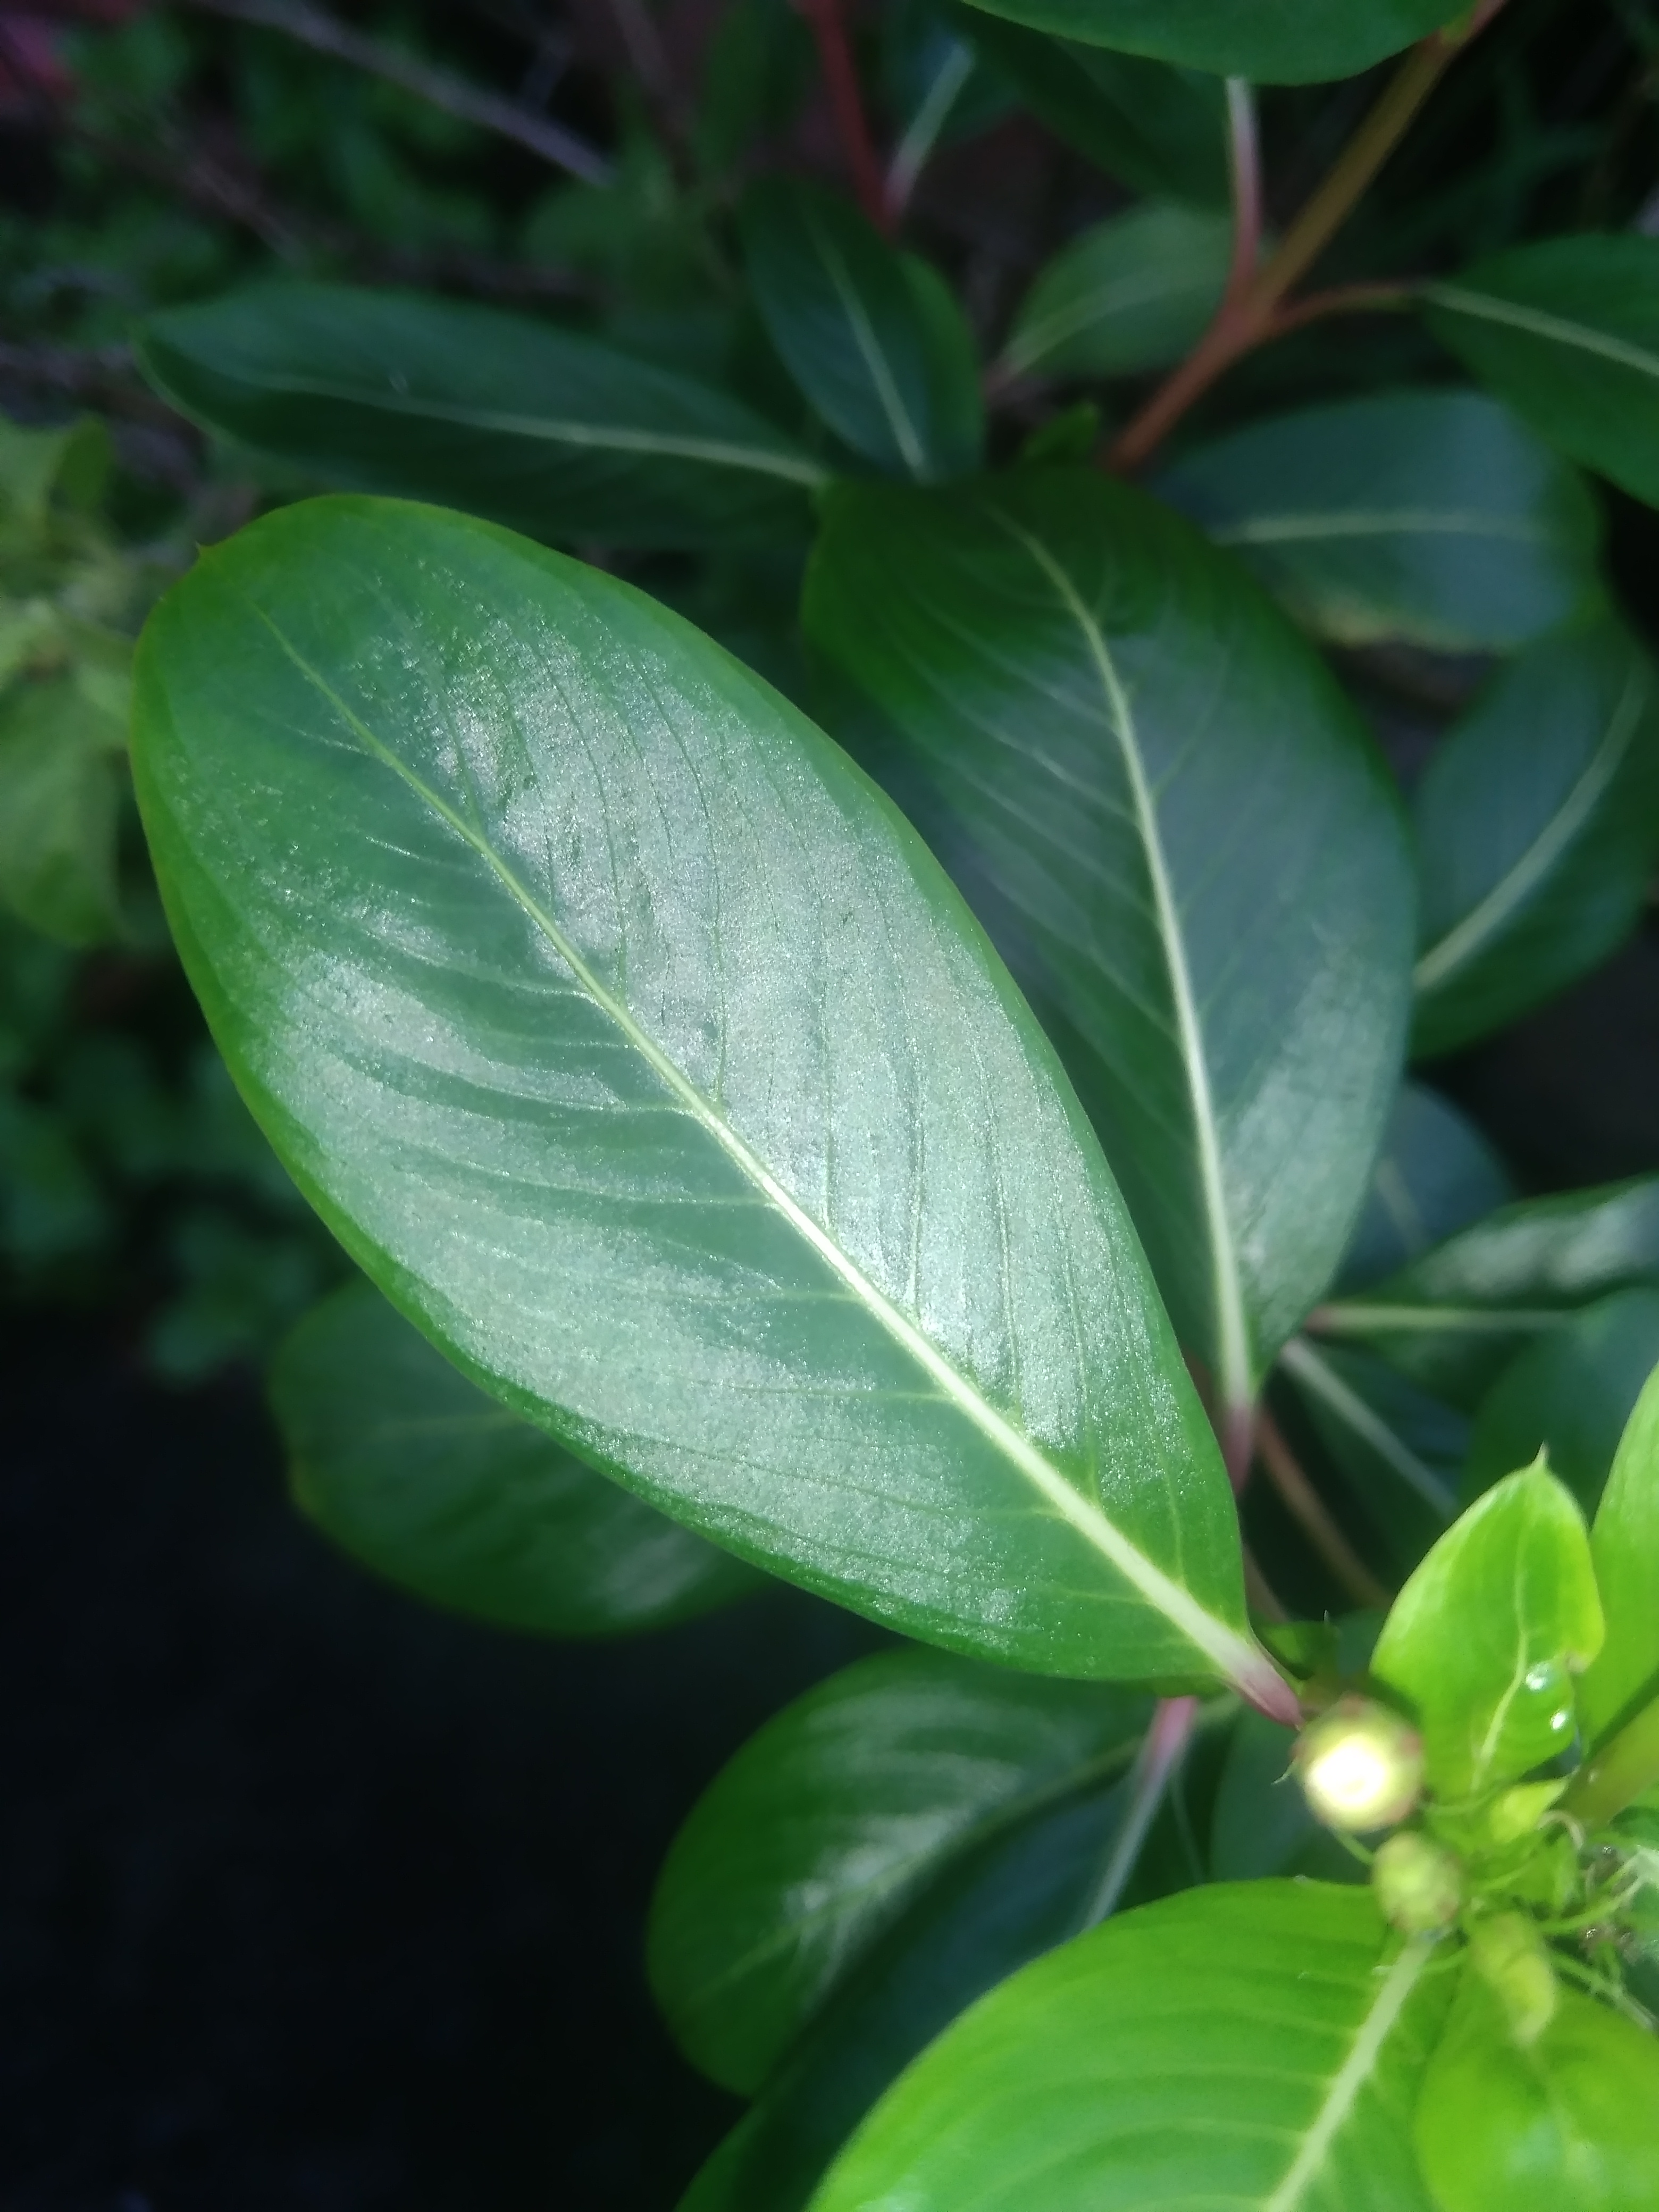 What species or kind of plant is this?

rose periwinkle
